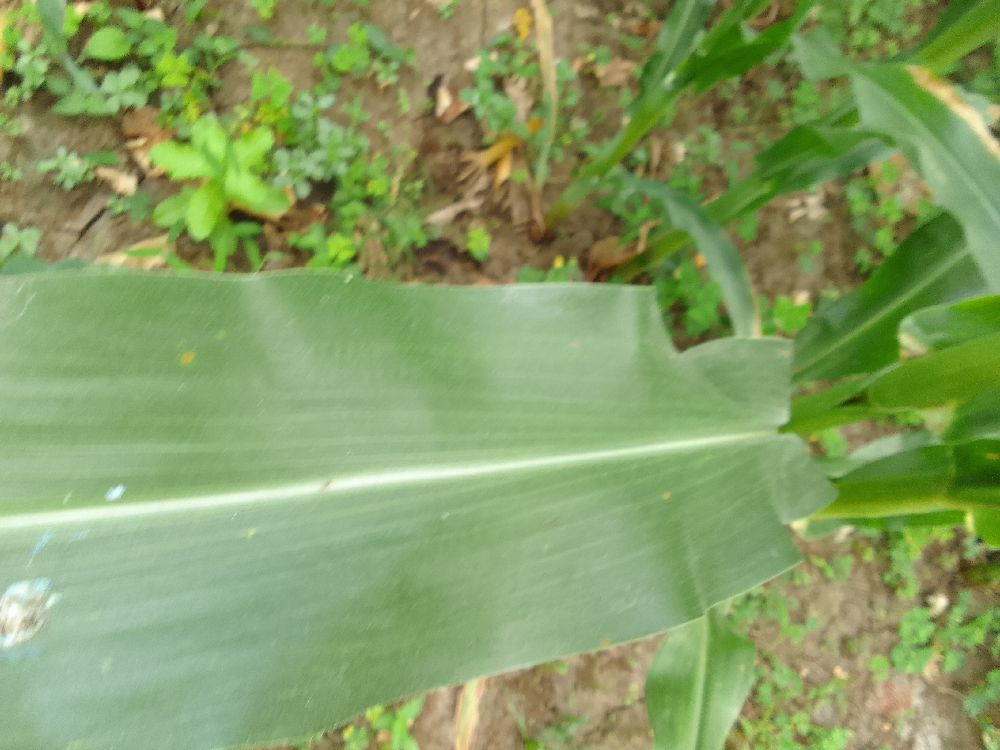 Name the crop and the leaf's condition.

maize, healthy
